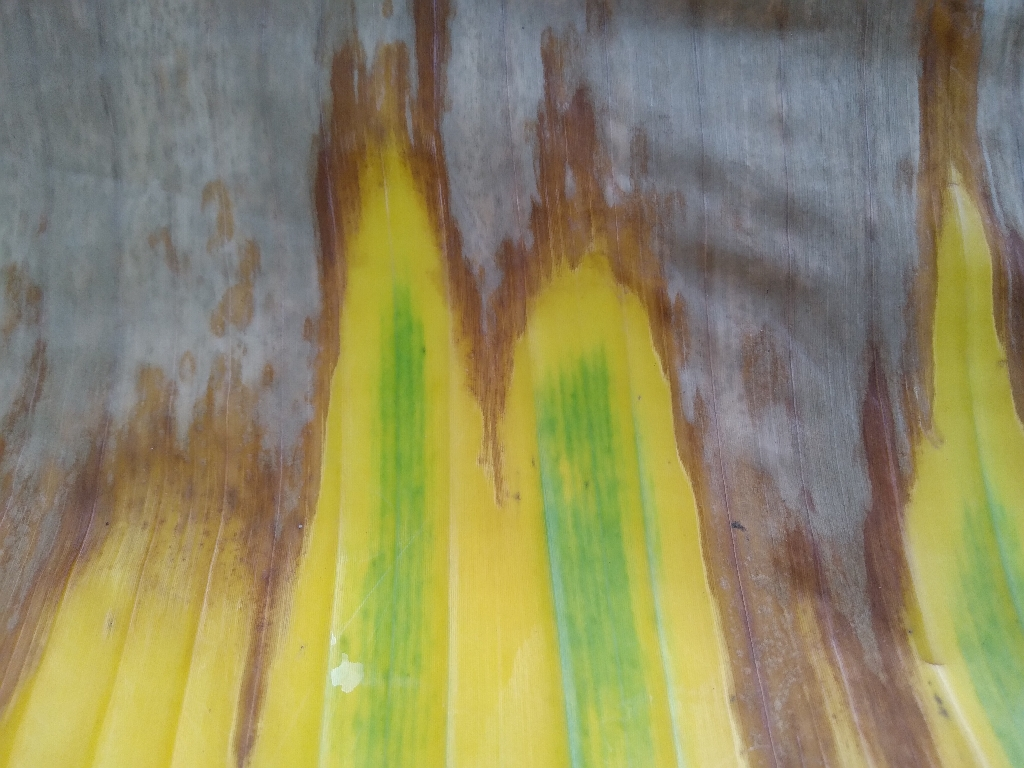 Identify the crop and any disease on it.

banana, fusarium wilt race 1
